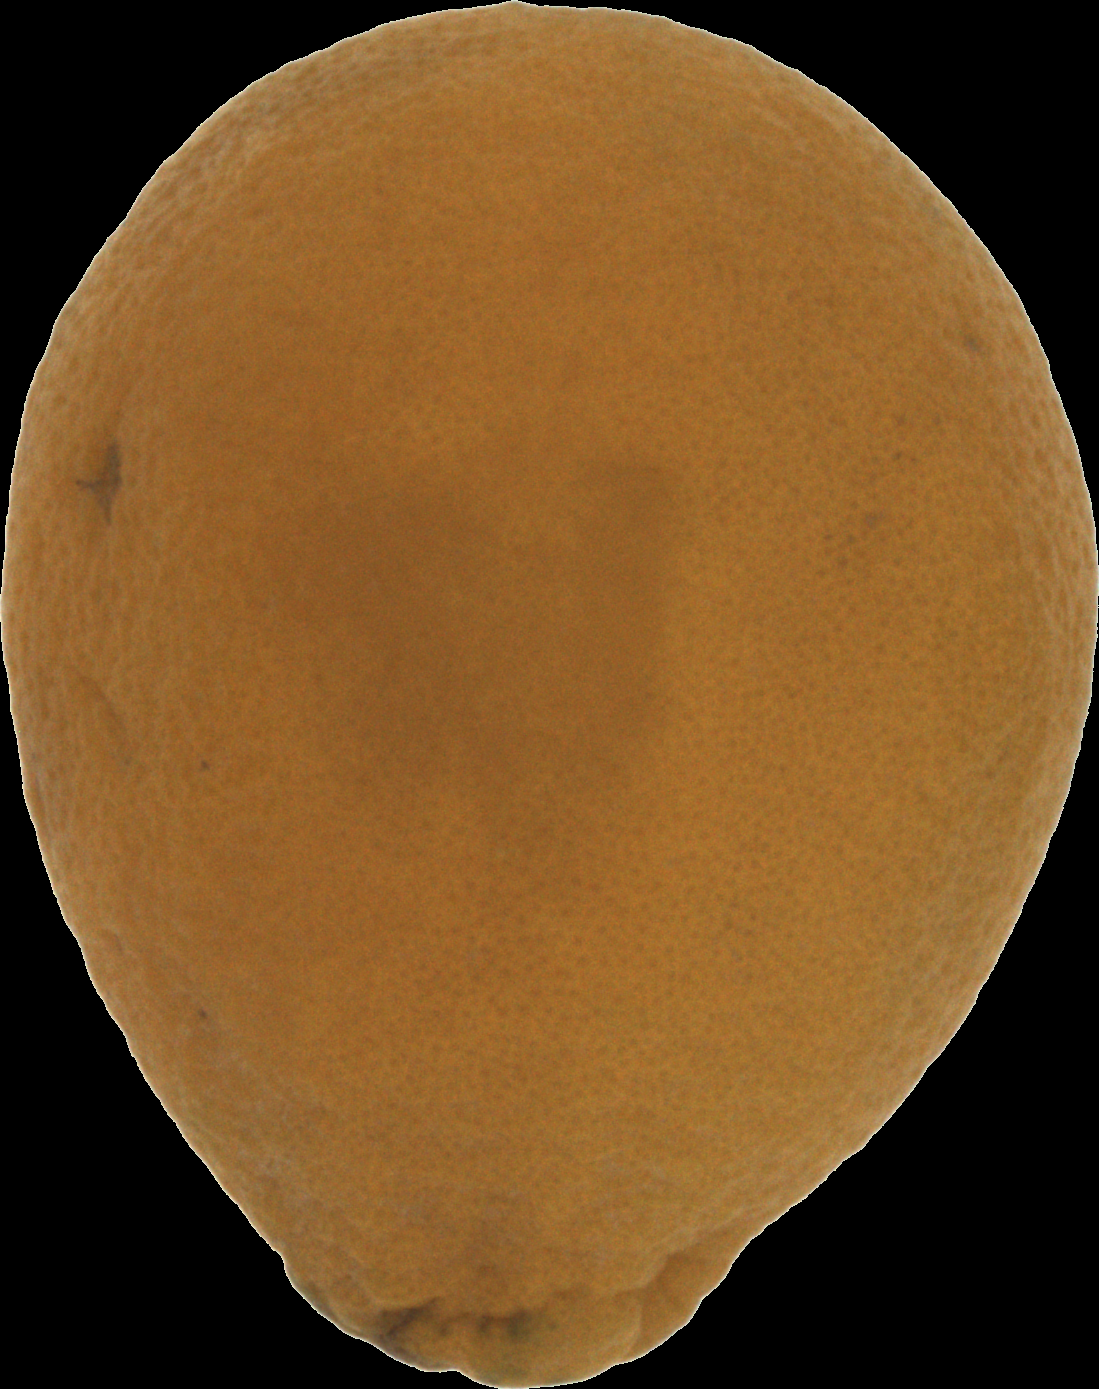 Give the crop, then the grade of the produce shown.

orange, bad
